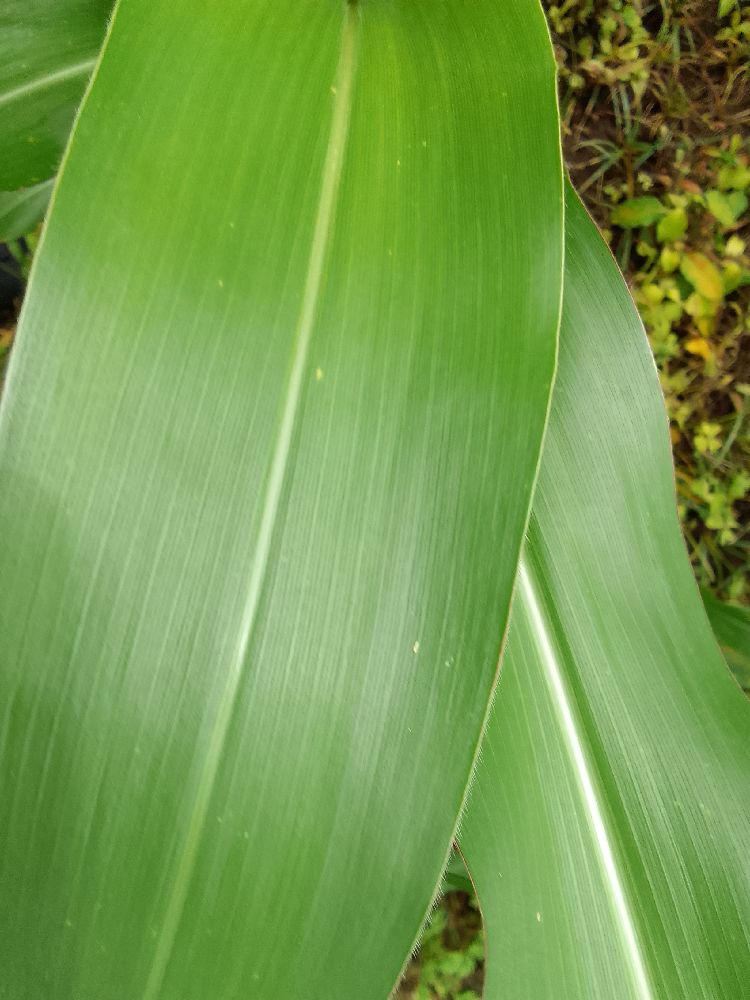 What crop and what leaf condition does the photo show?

maize, healthy
